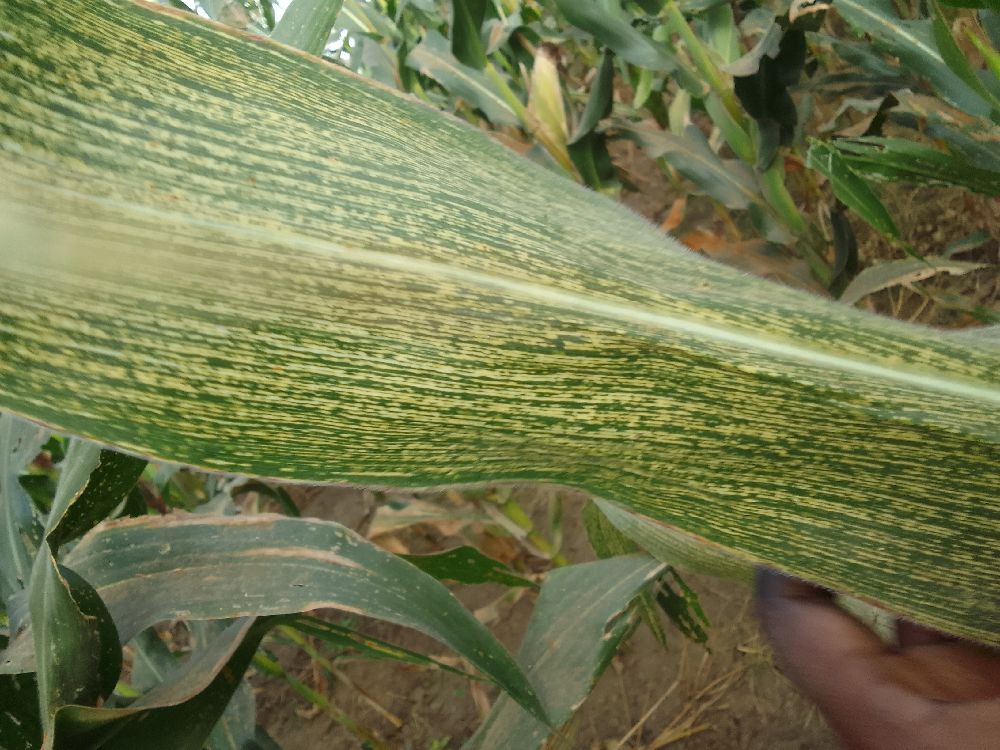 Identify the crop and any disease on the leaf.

maize, maize streak virus
